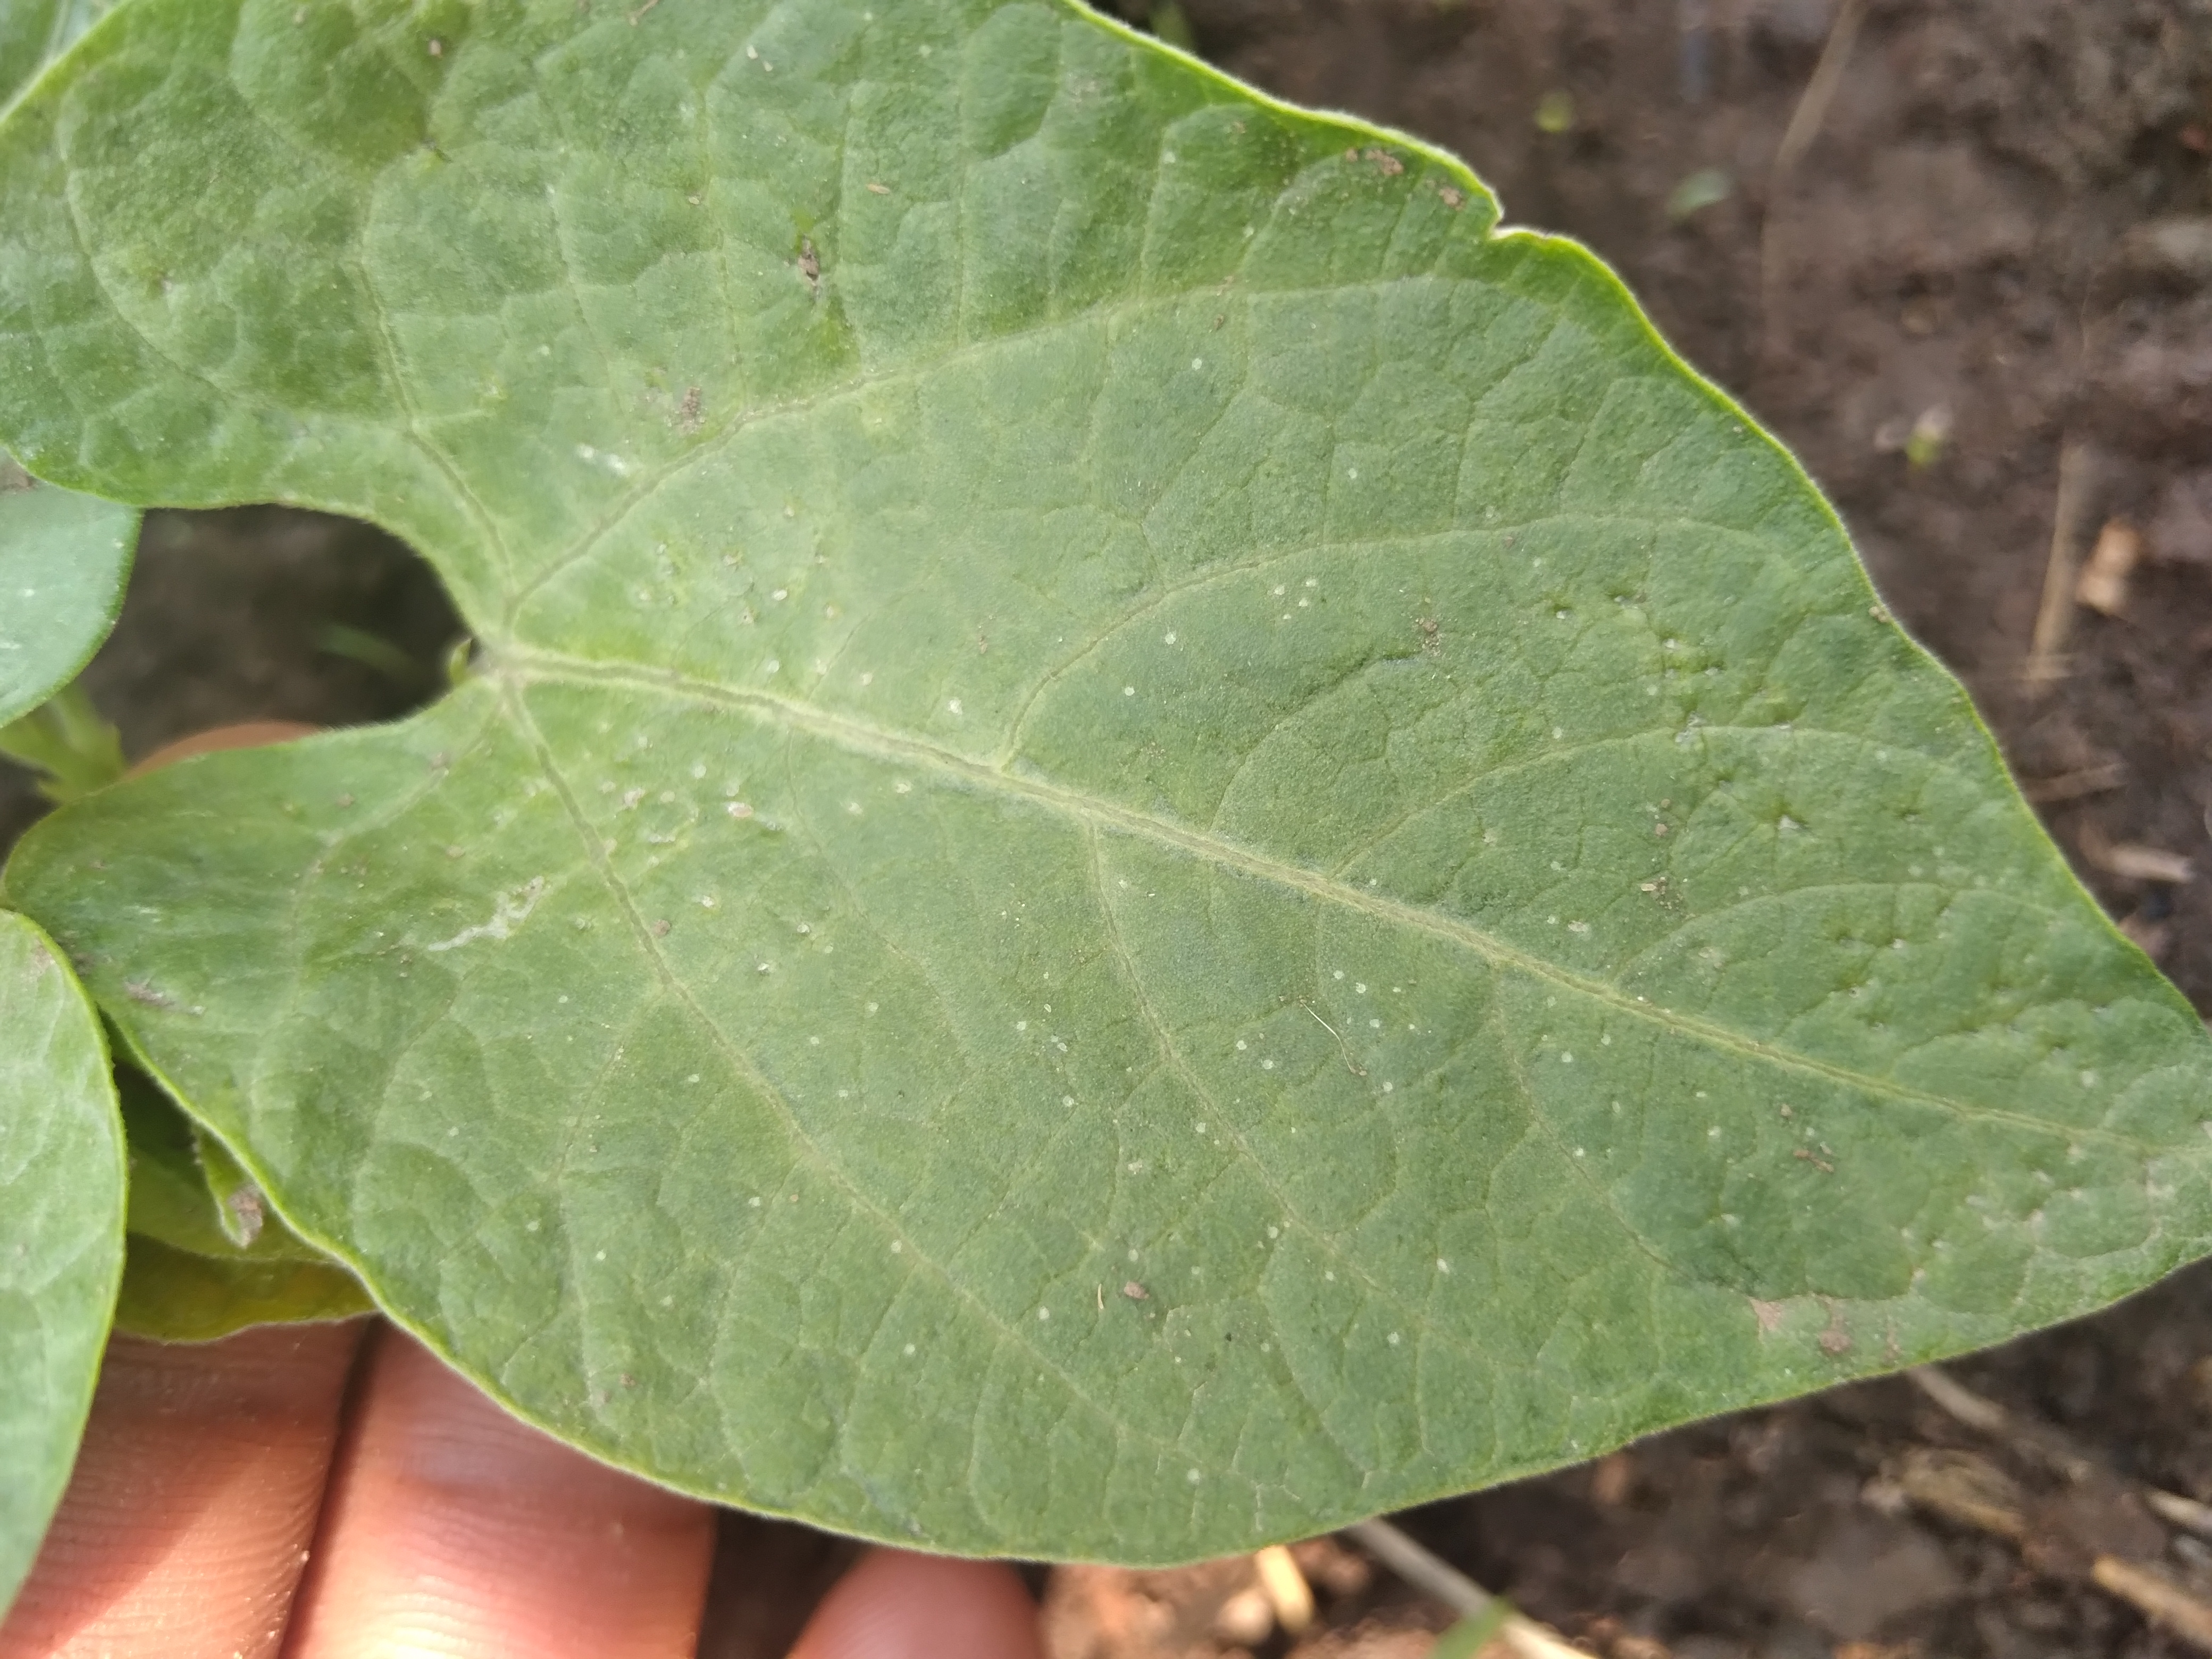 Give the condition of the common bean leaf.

healthy
